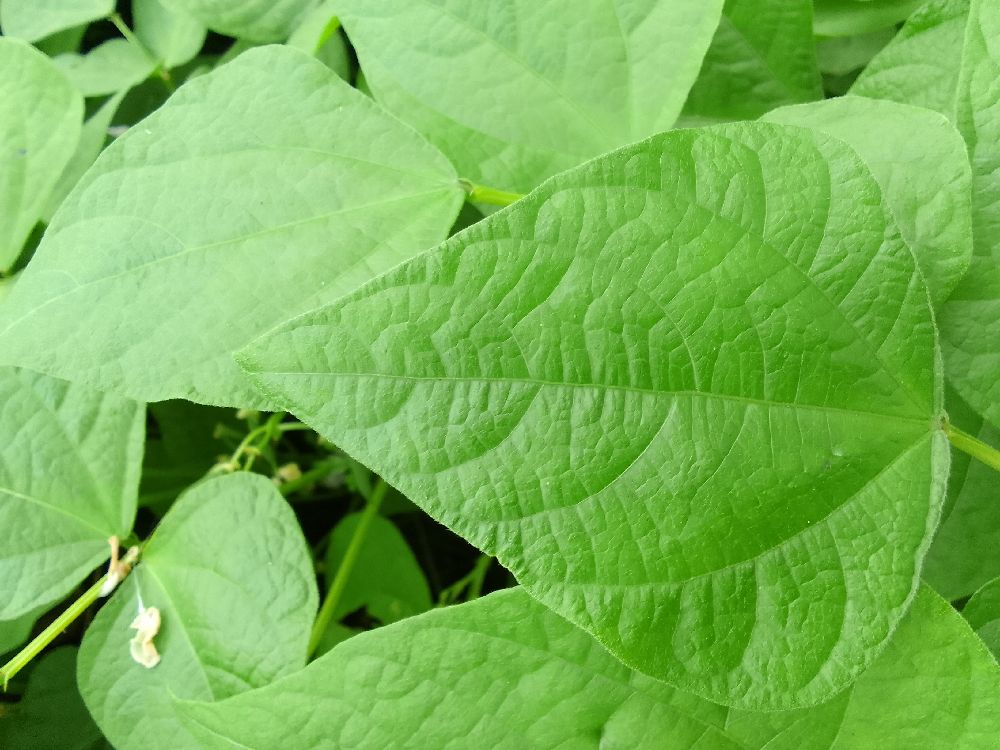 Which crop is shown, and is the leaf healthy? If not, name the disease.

common bean, healthy
